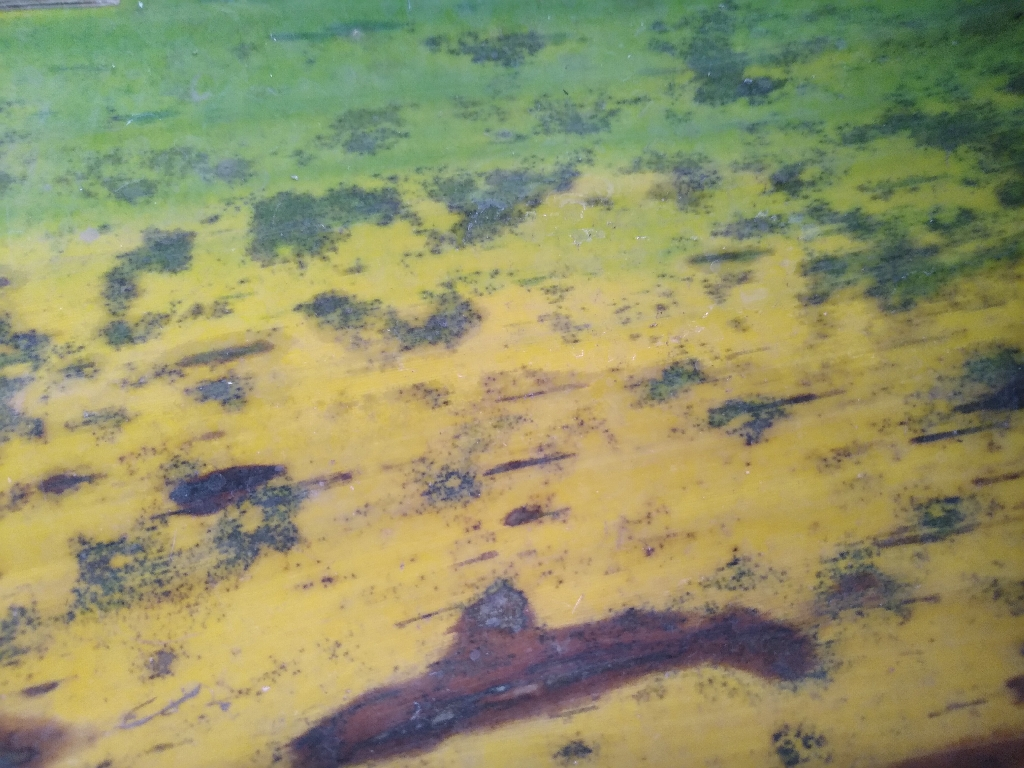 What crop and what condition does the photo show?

banana, black sigatoka
